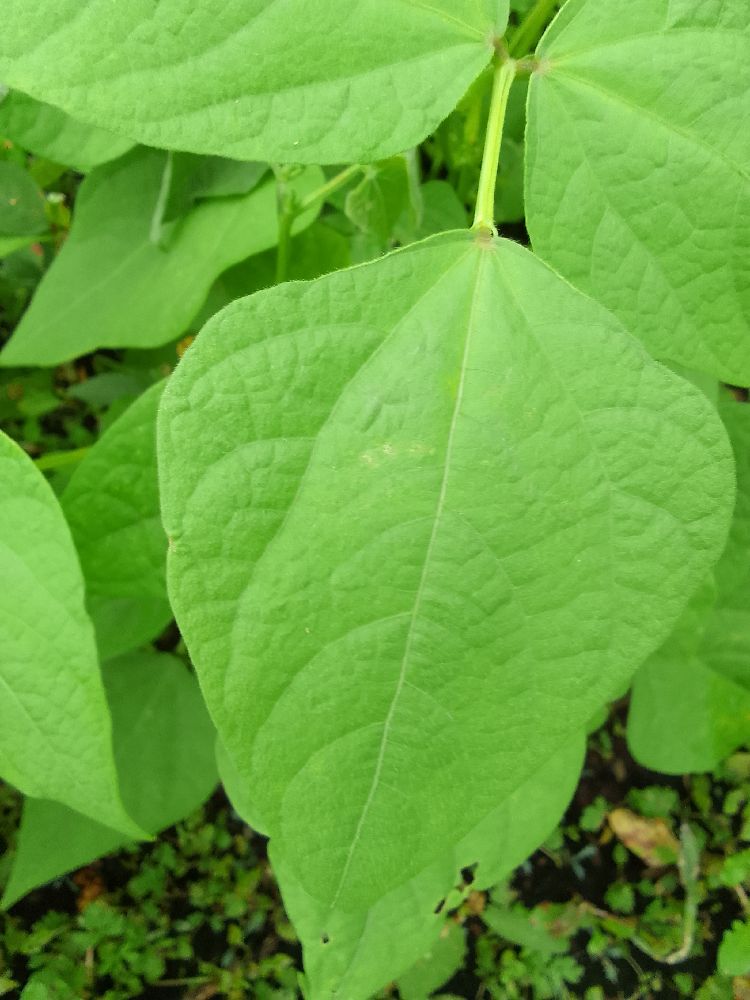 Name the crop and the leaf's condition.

common bean, healthy
